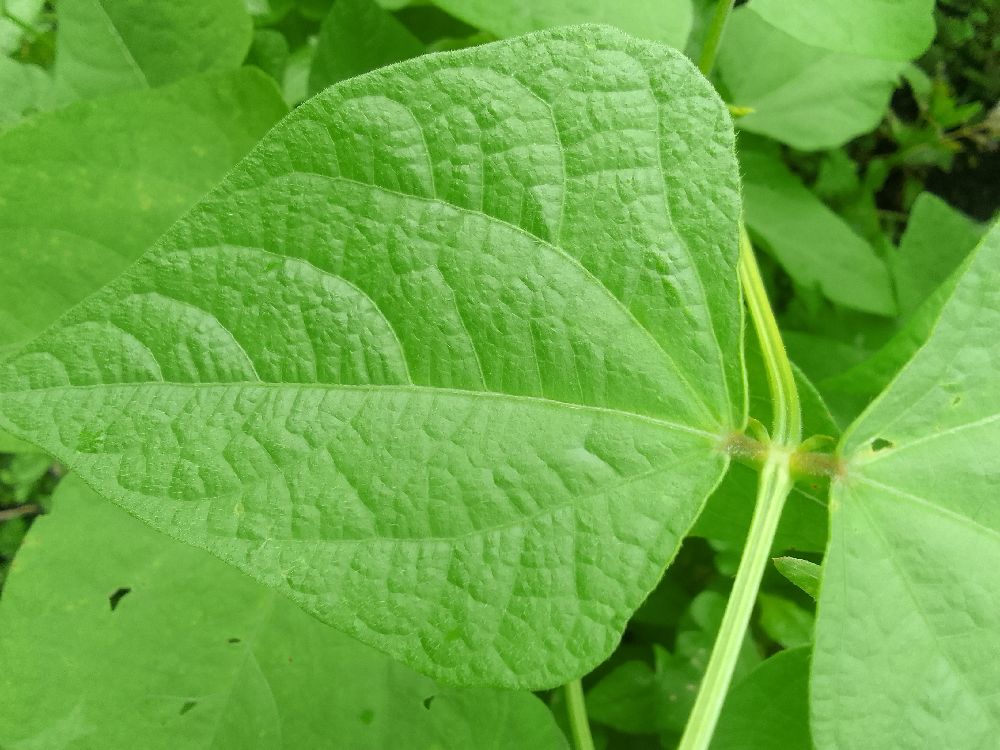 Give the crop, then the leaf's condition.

common bean, healthy
